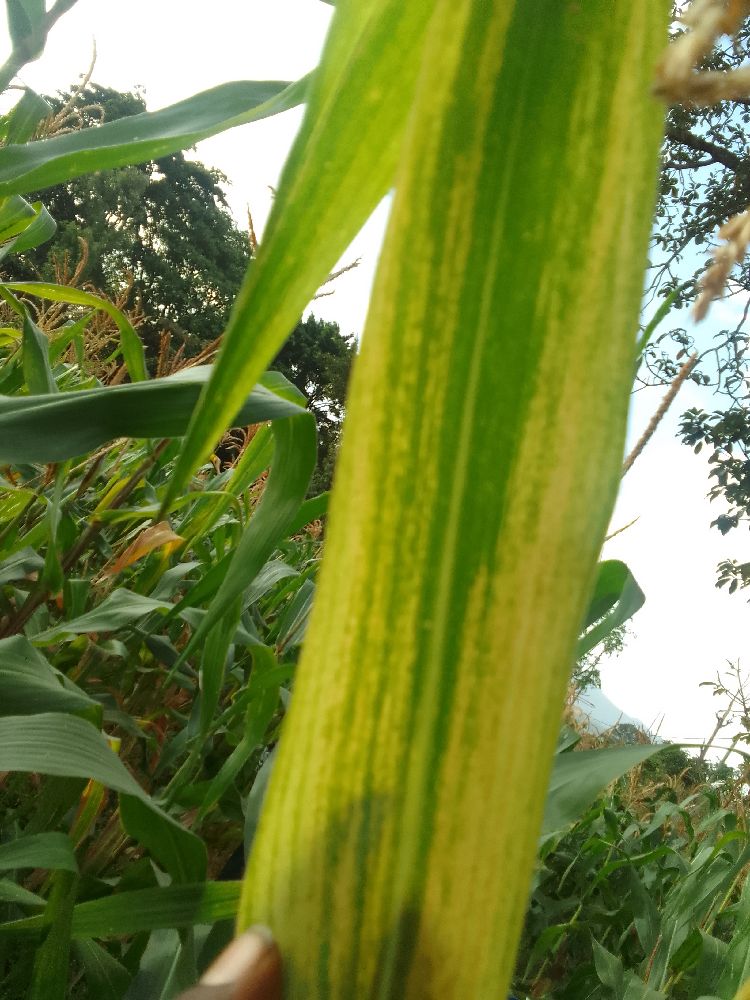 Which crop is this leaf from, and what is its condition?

maize, maize lethal necrosis
